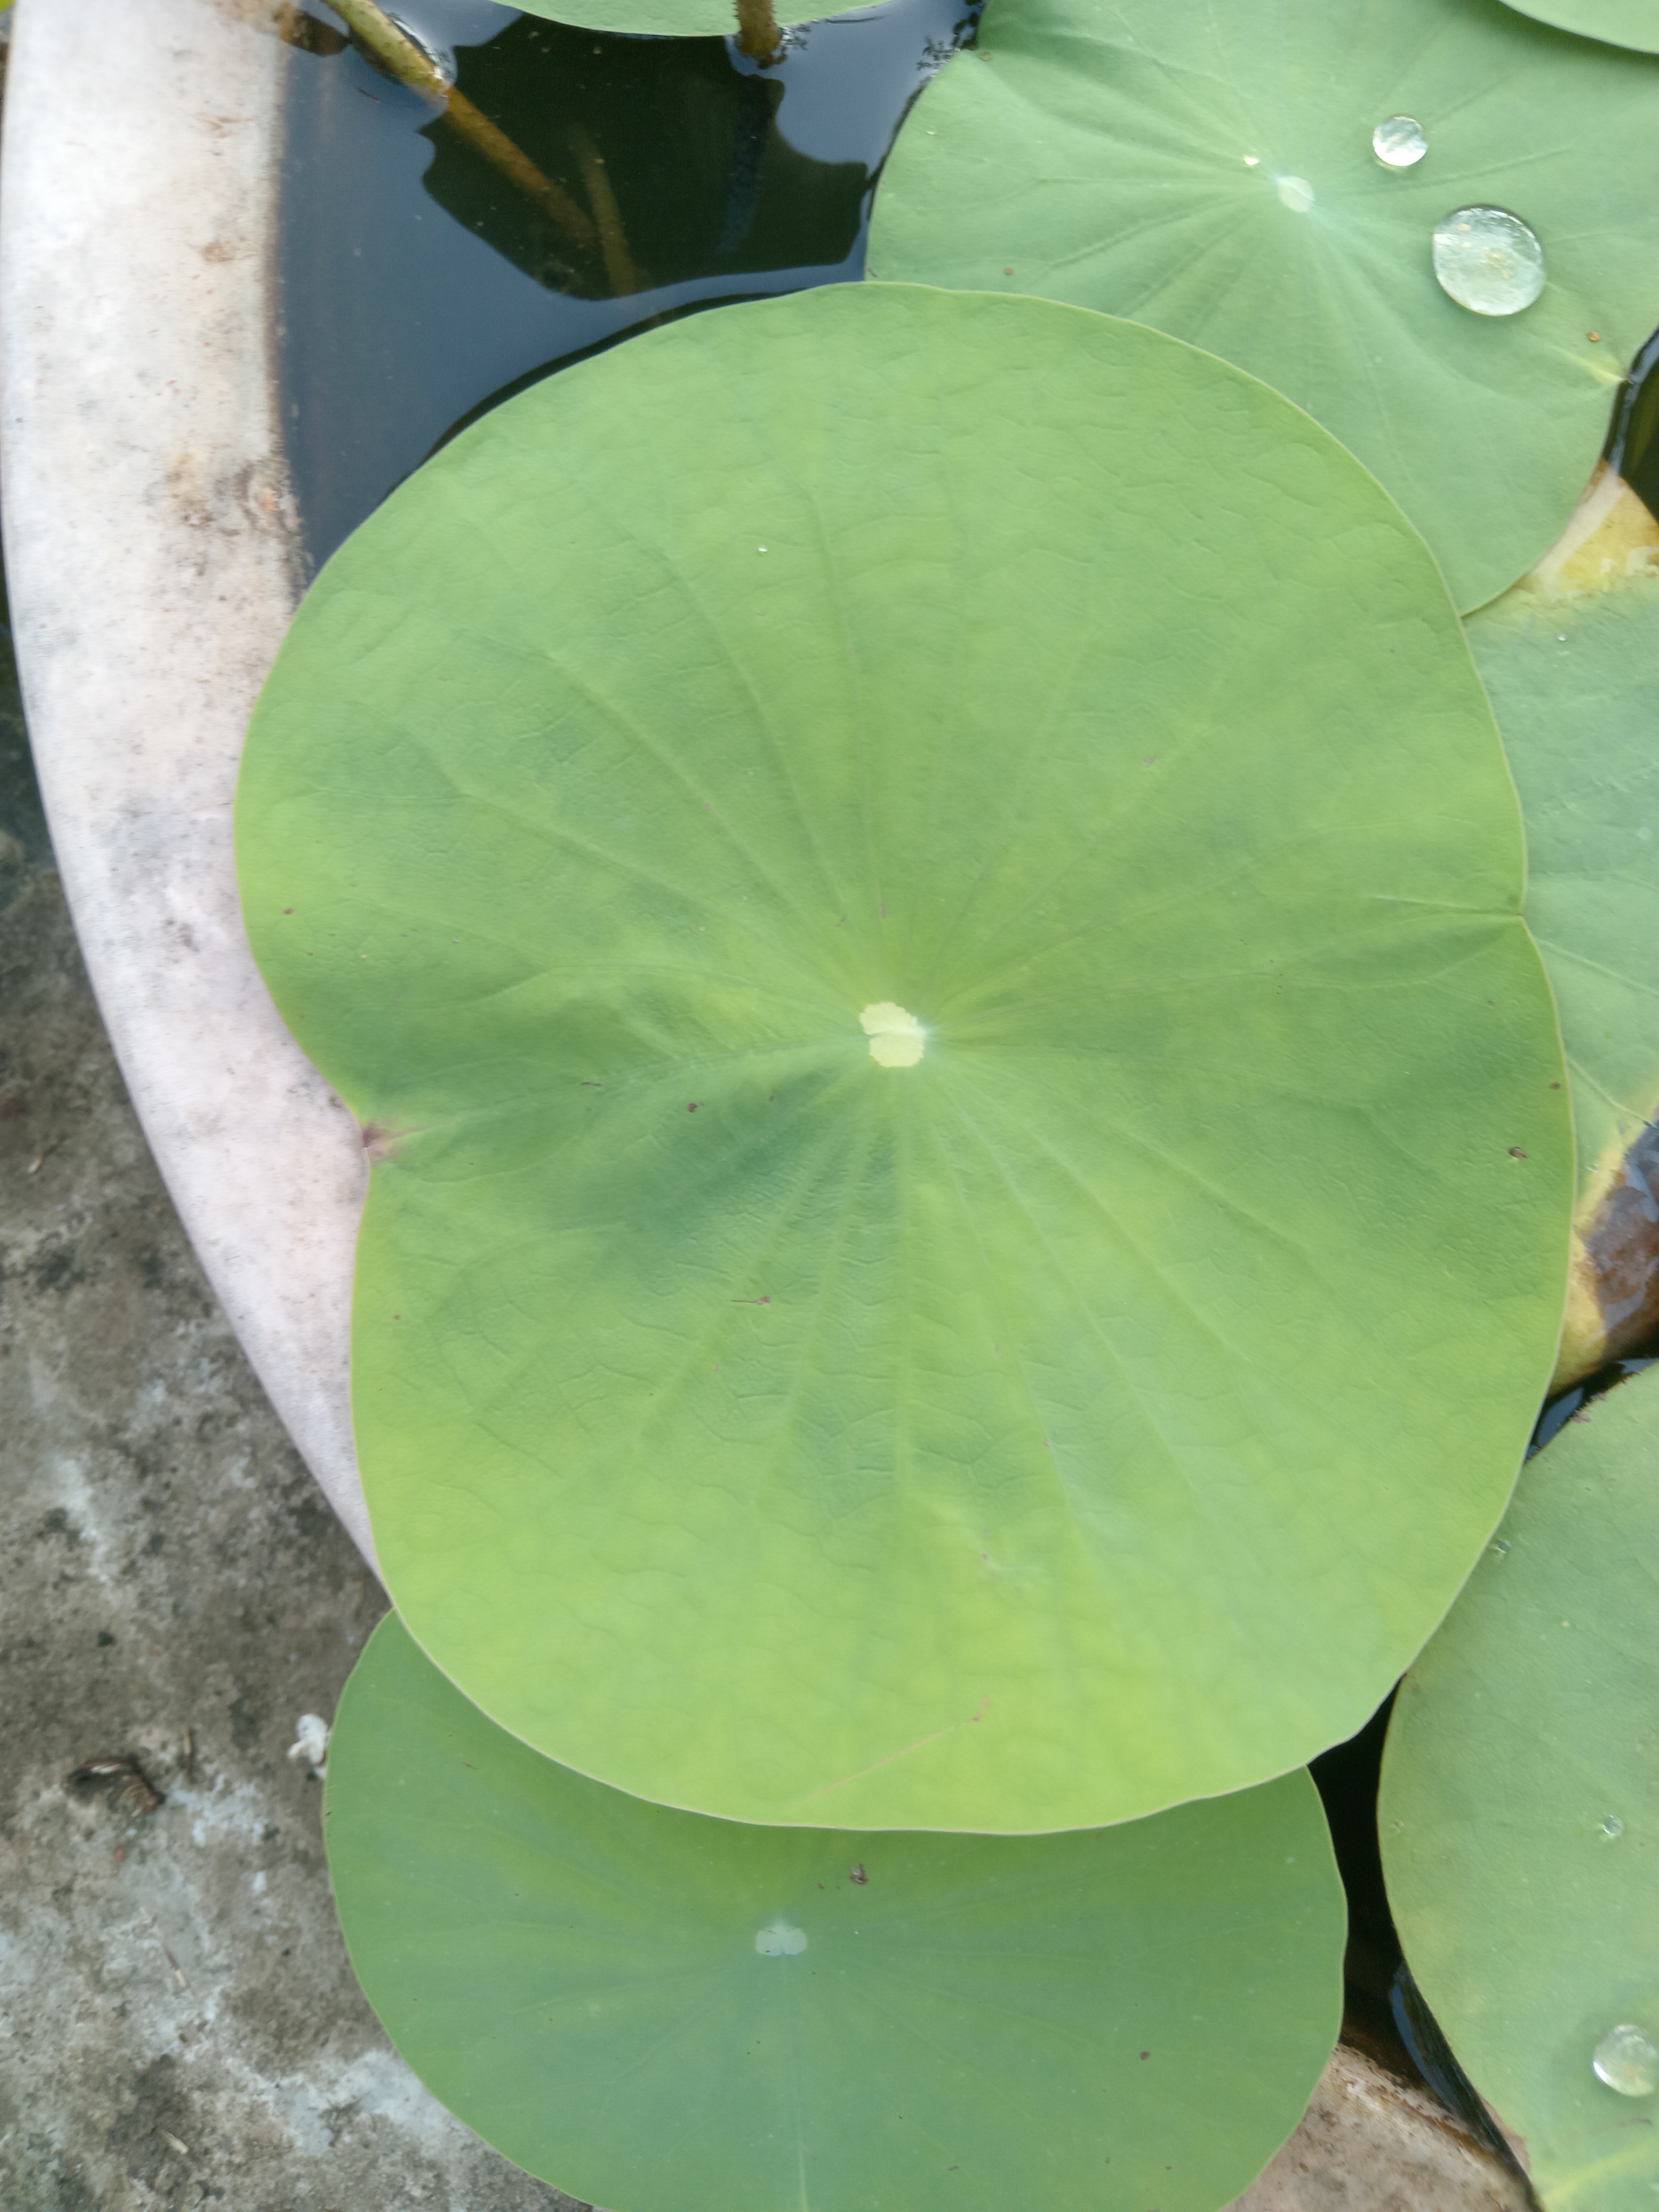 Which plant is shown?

lotus
